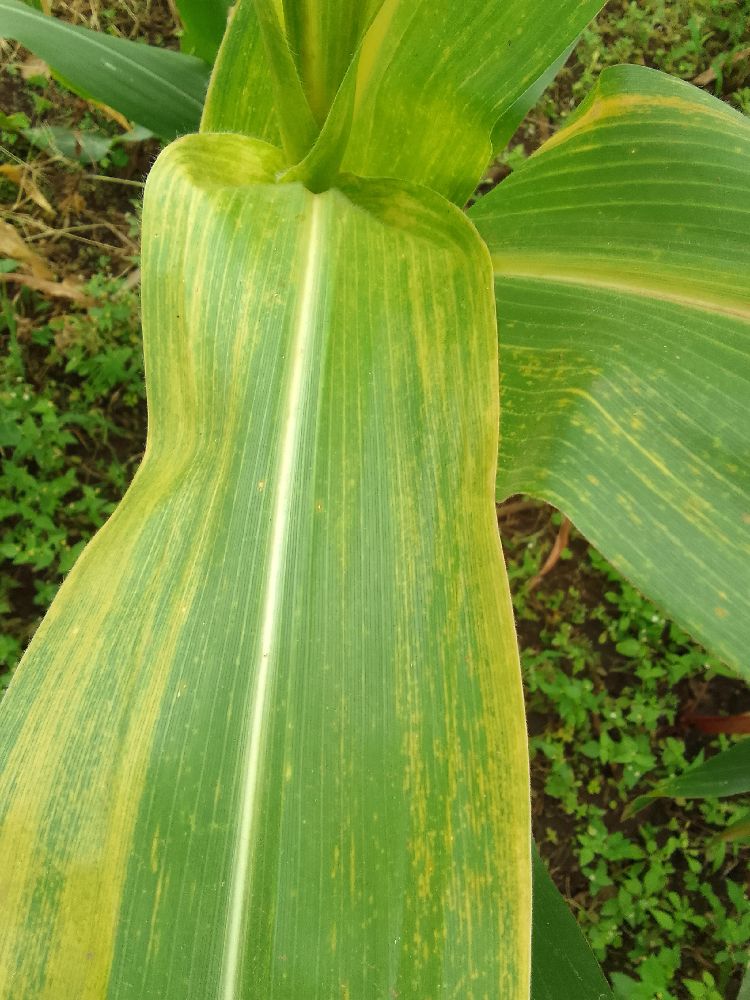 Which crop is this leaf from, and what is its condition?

maize, maize lethal necrosis
